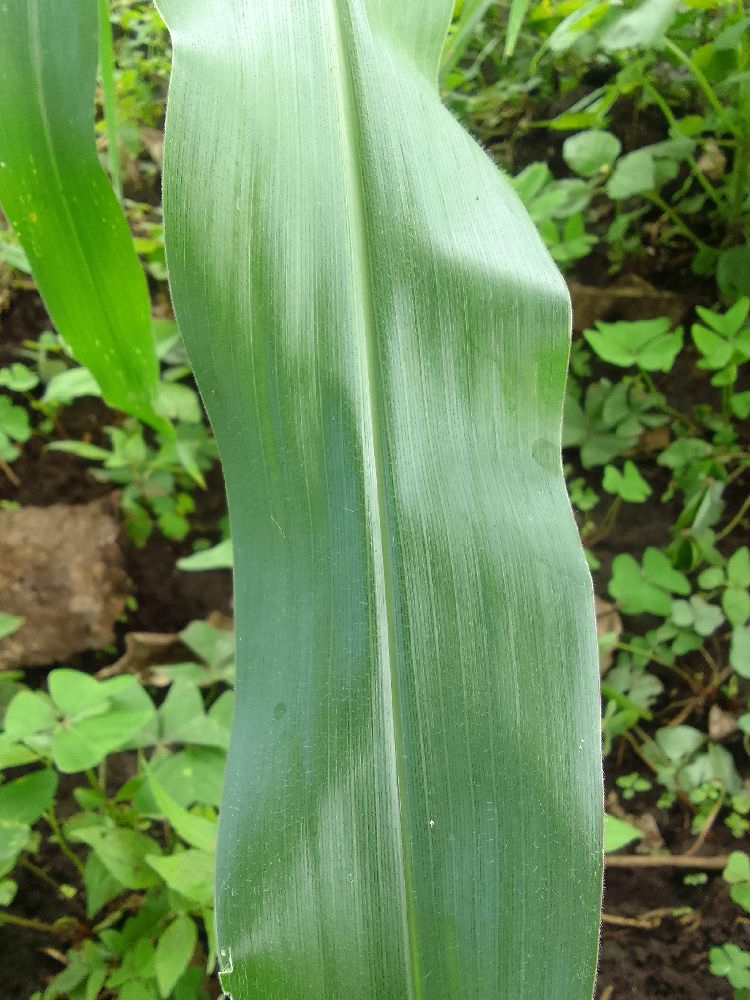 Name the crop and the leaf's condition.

maize, healthy
